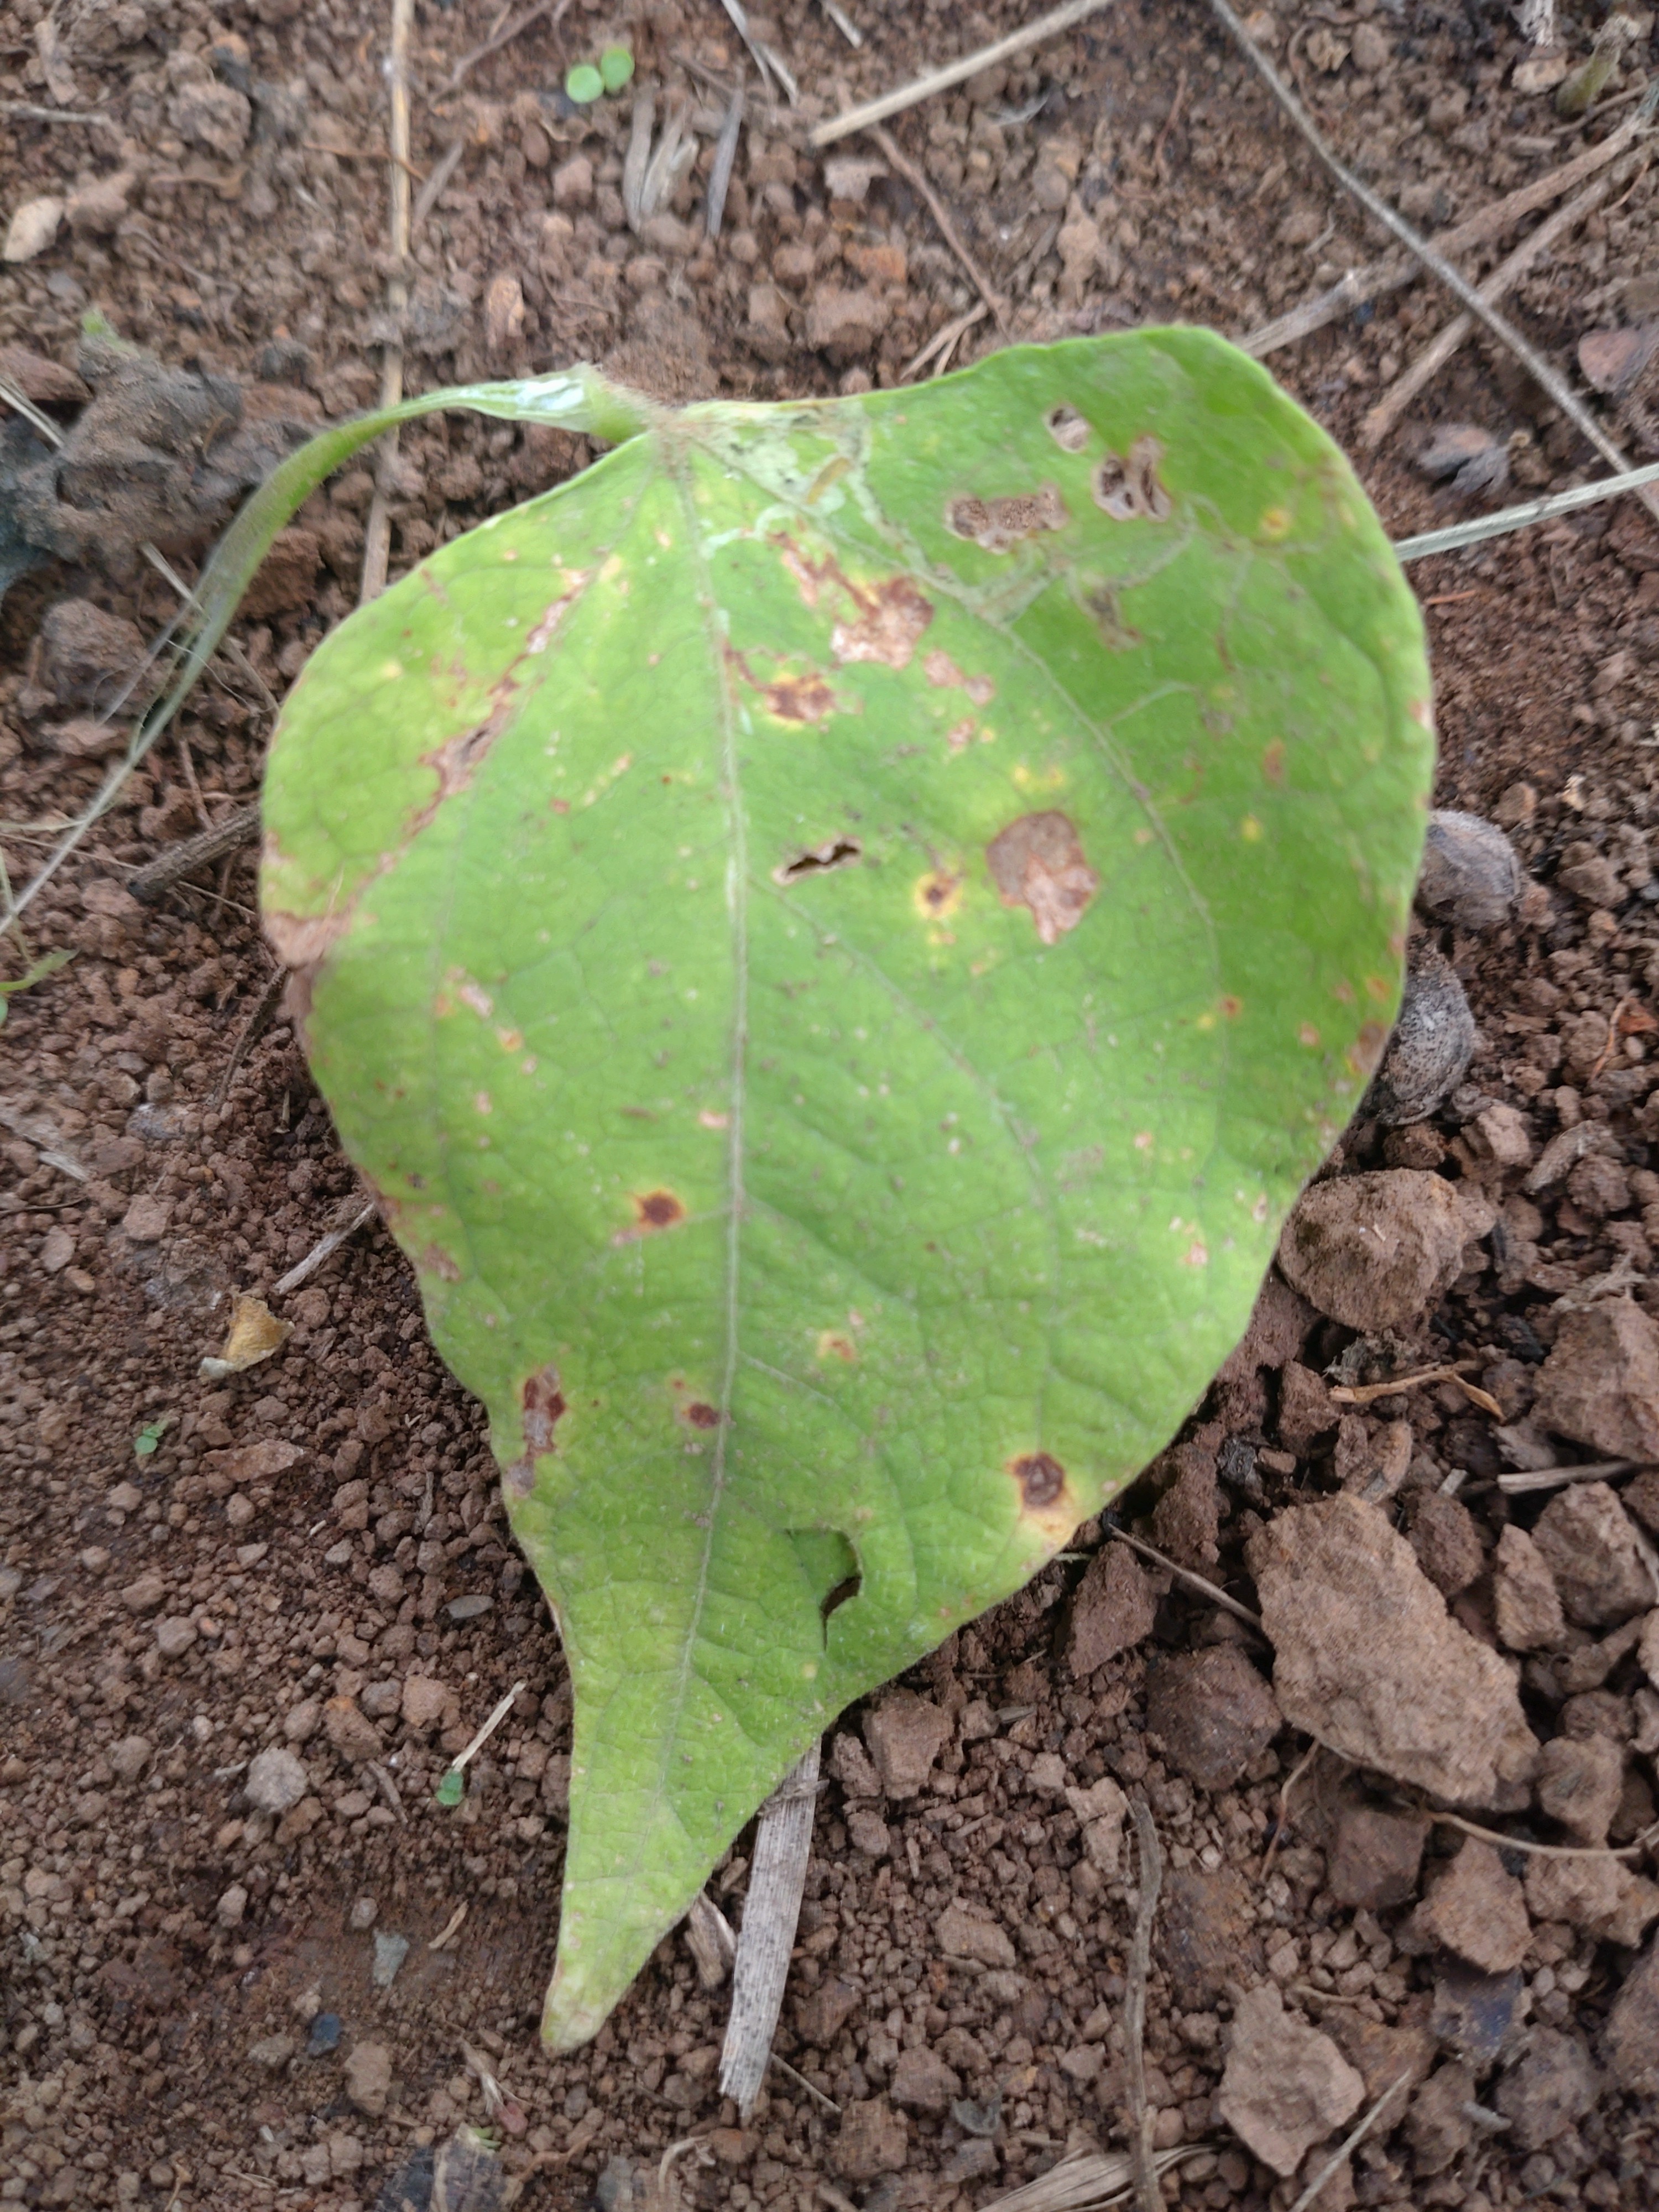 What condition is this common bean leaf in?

rust
